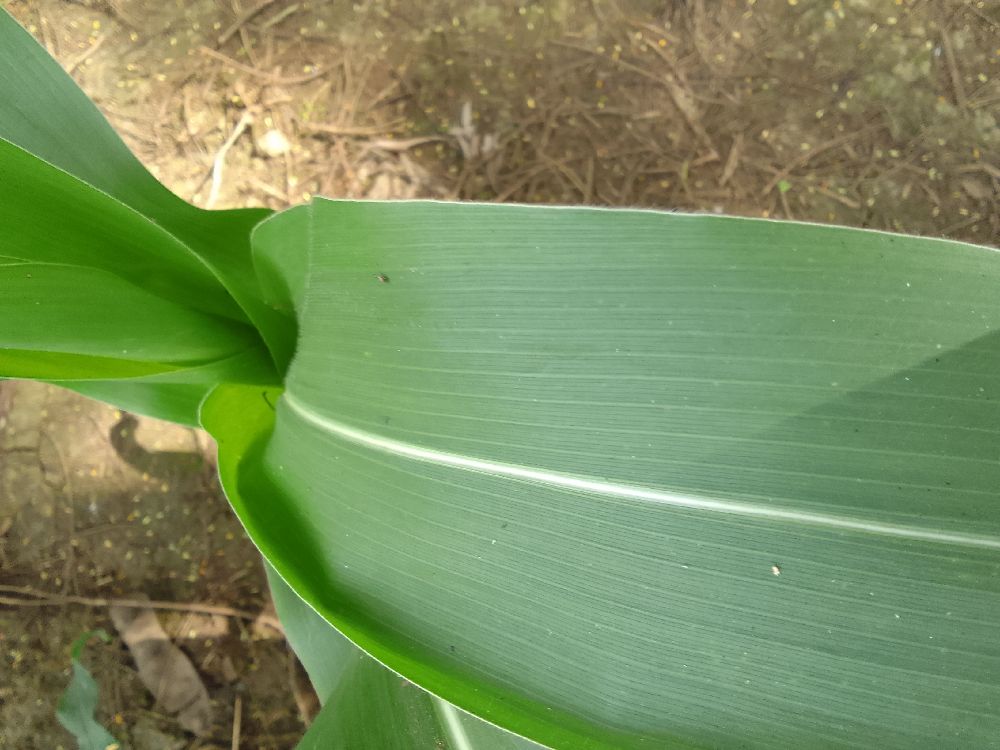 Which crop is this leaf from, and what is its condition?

maize, healthy
